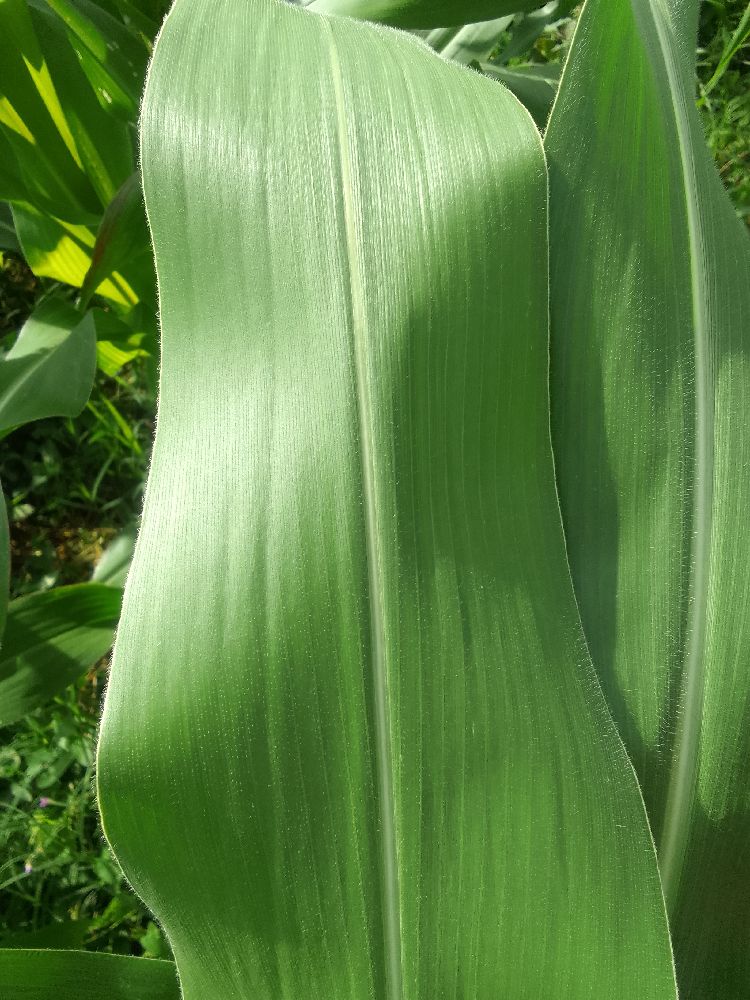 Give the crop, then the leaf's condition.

maize, healthy
